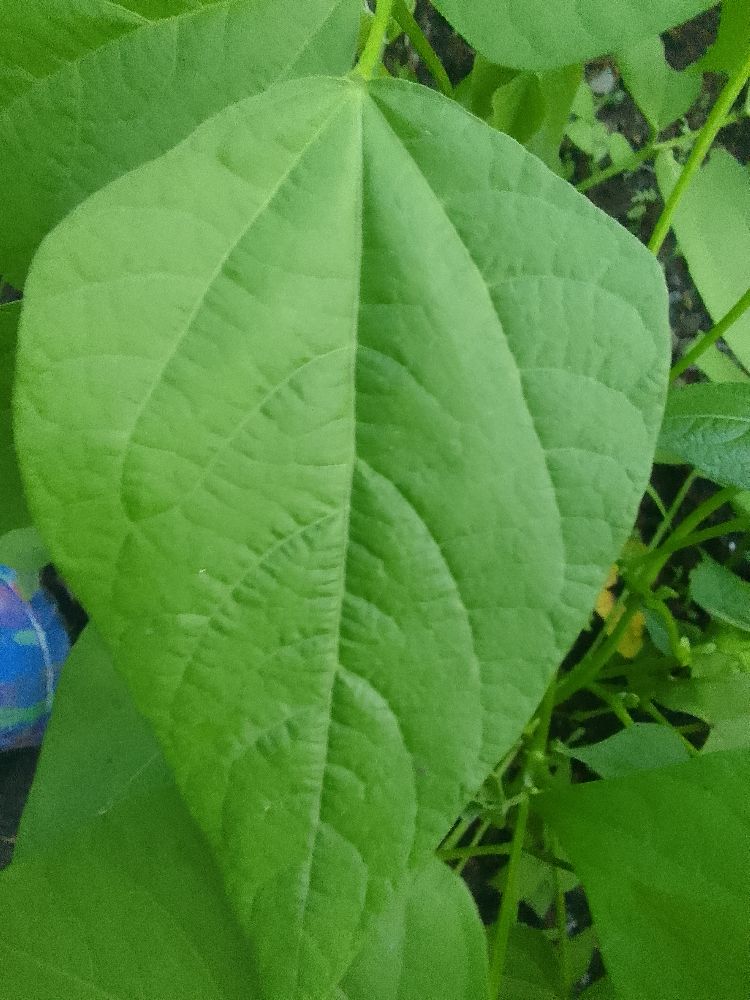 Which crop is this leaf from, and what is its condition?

common bean, healthy
